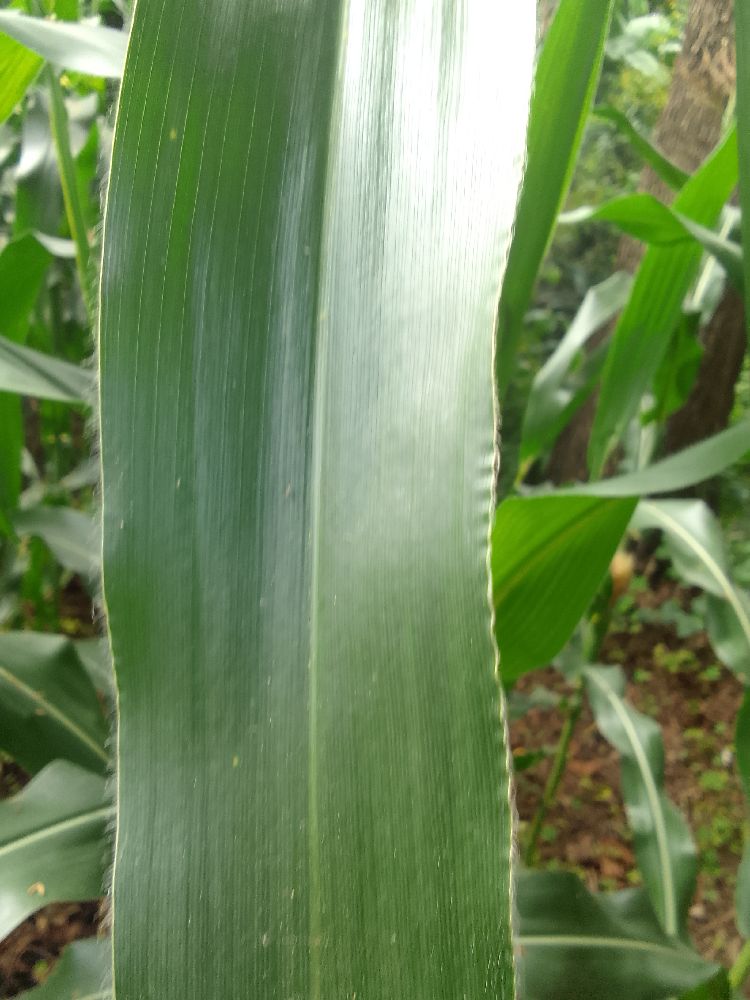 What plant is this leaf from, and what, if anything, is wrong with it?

maize, healthy
